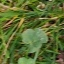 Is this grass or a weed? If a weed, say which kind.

unstructured weed
